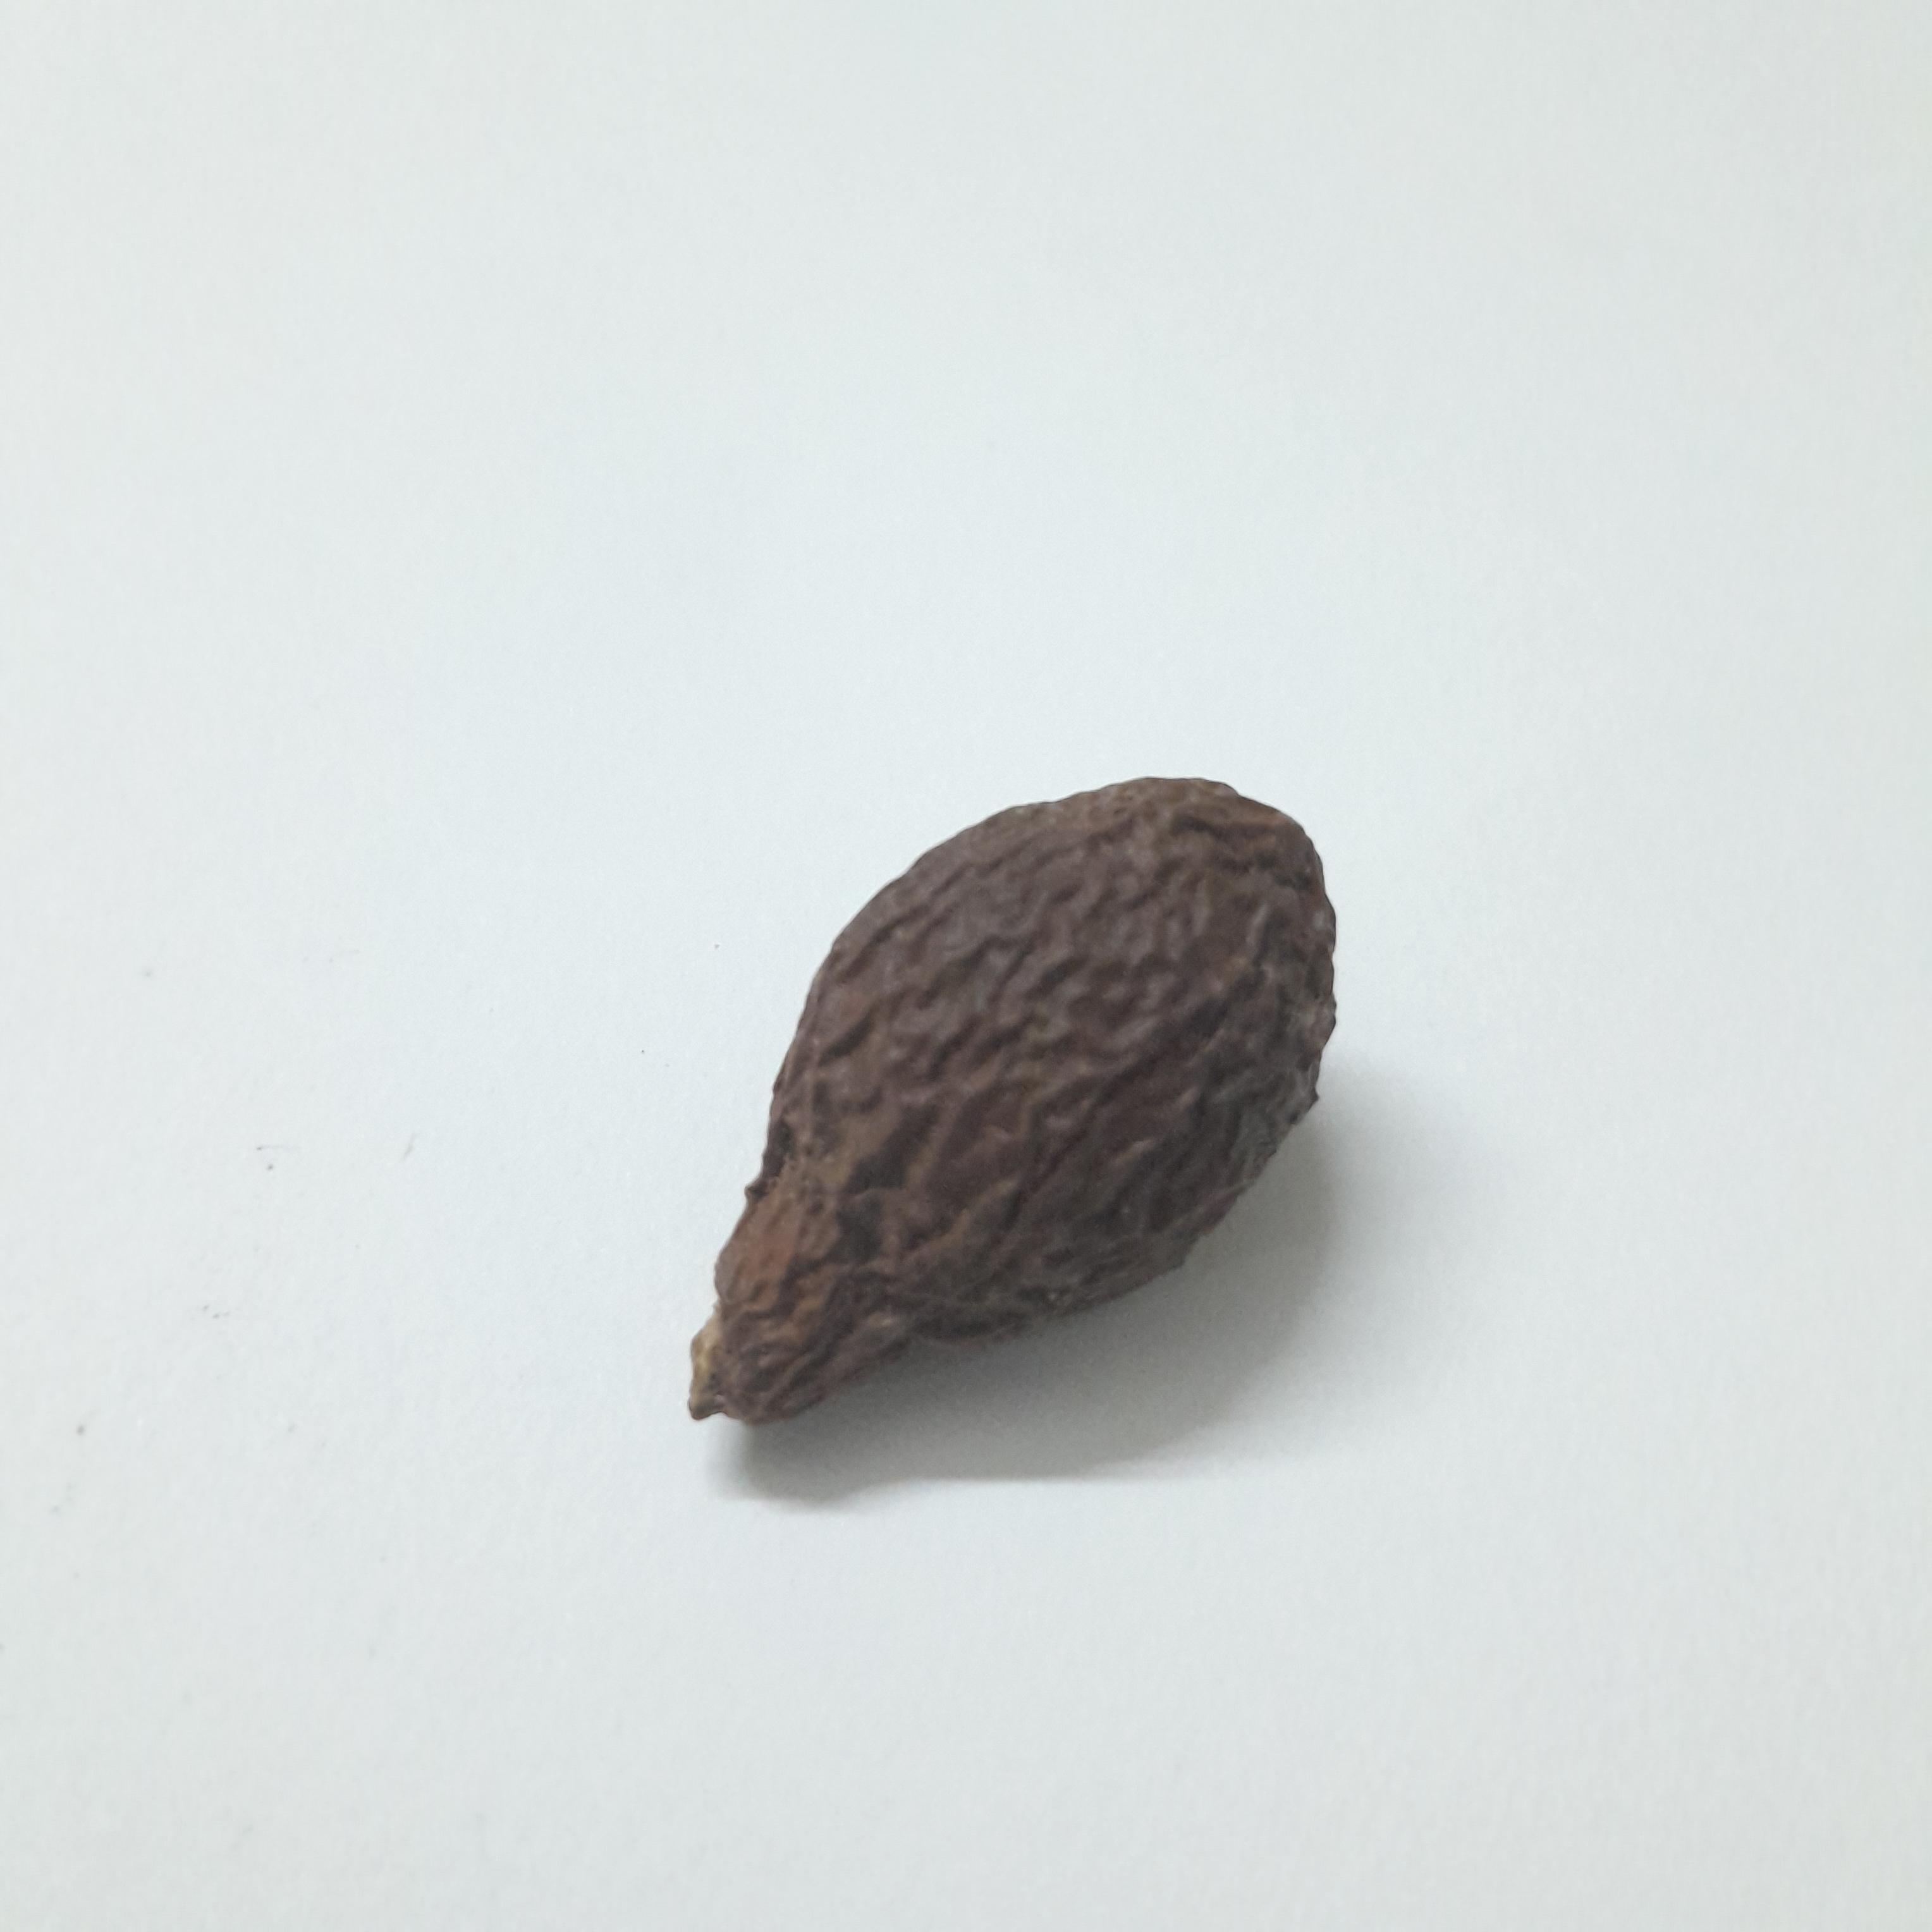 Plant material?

niranjanphal
